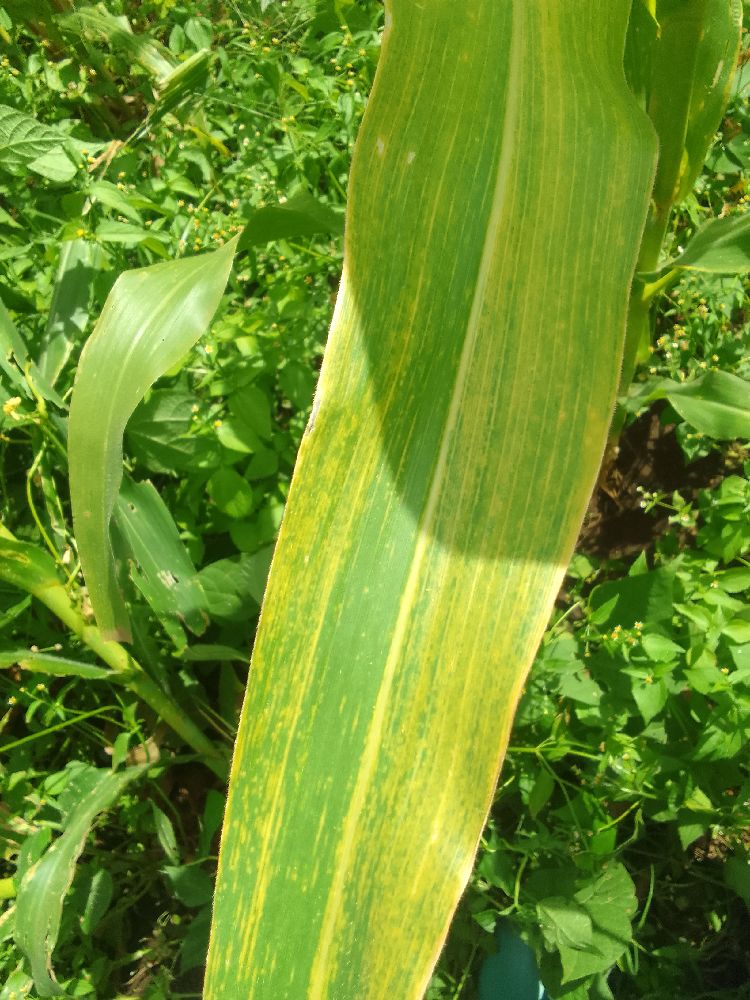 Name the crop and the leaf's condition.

maize, maize lethal necrosis
